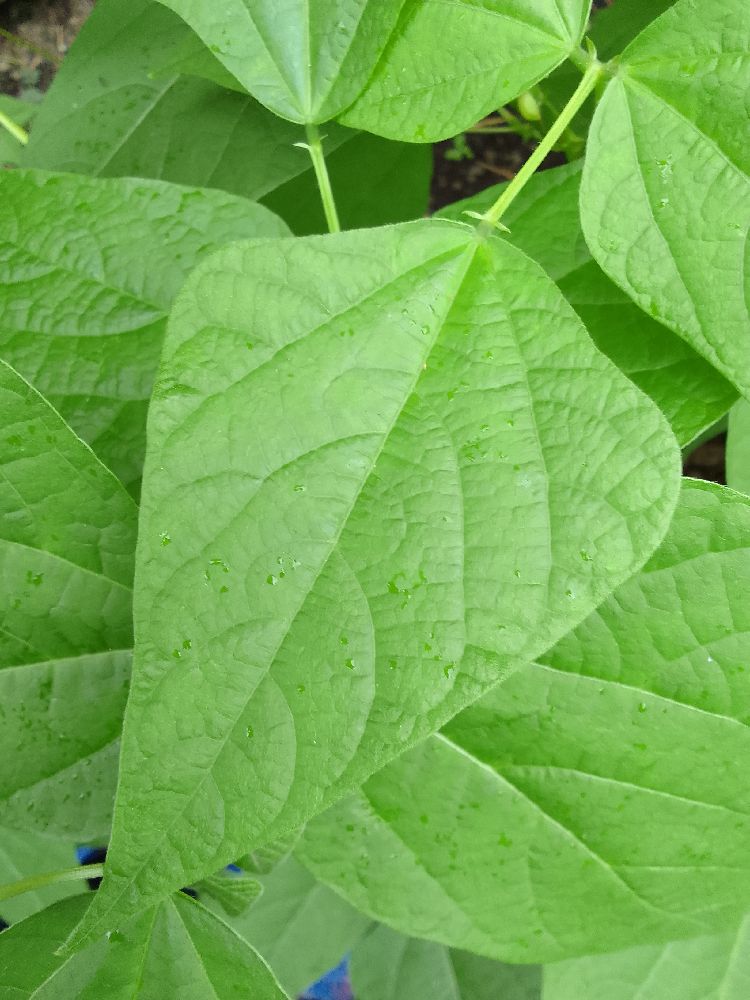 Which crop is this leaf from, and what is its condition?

common bean, healthy
